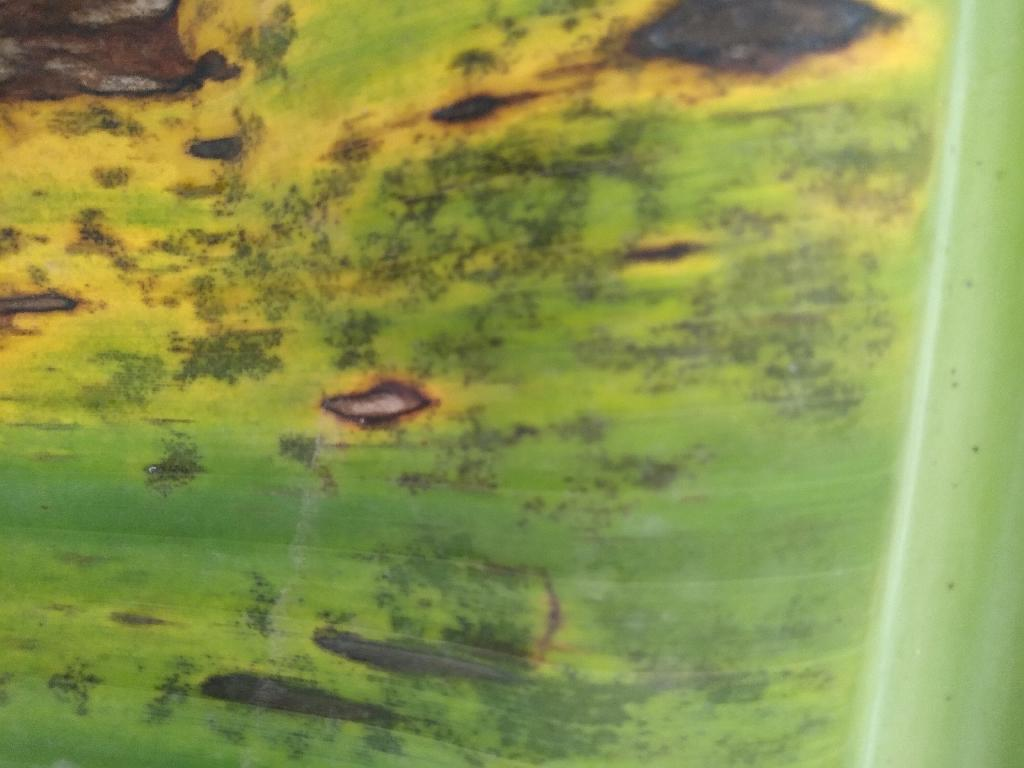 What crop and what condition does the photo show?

banana, black sigatoka
